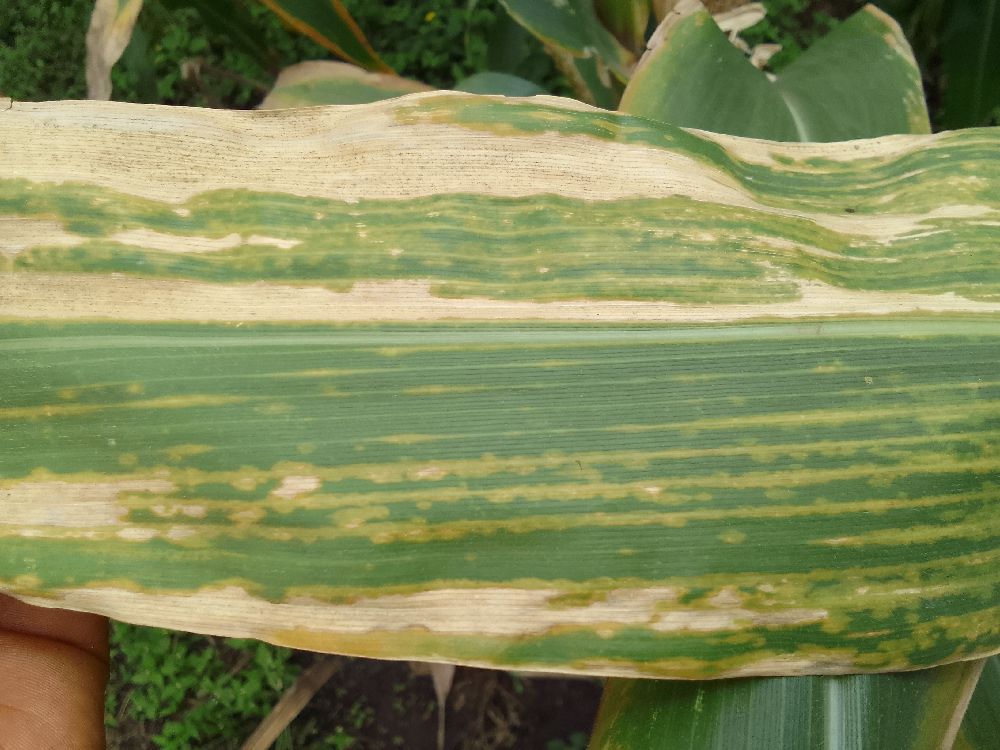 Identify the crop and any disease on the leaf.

maize, maize lethal necrosis
